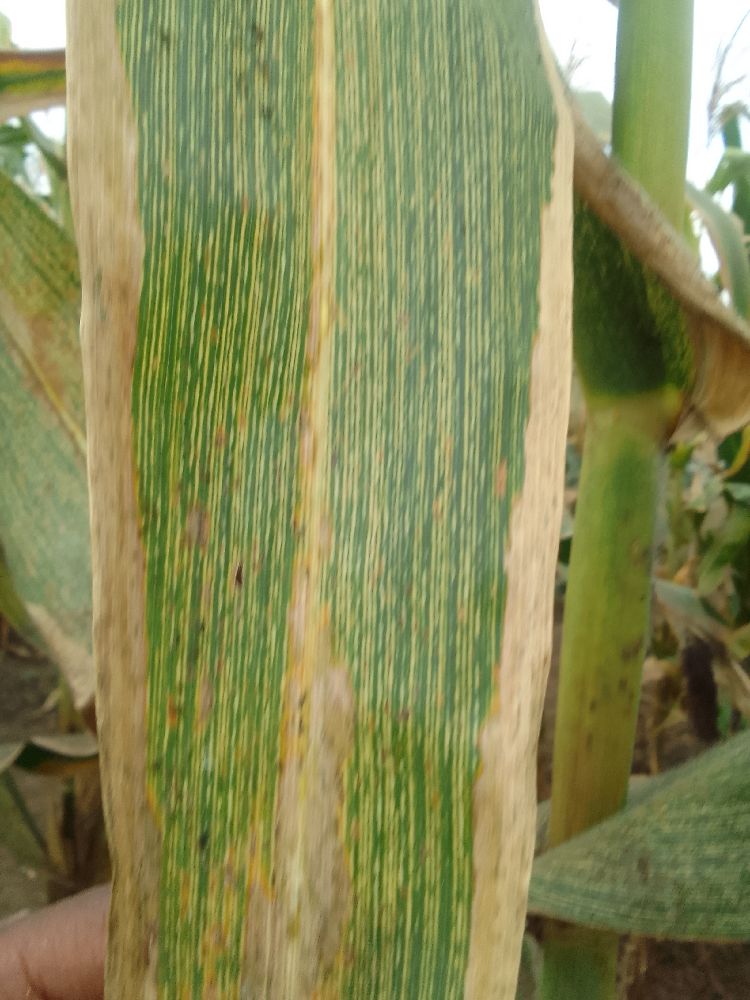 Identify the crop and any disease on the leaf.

maize, maize streak virus
